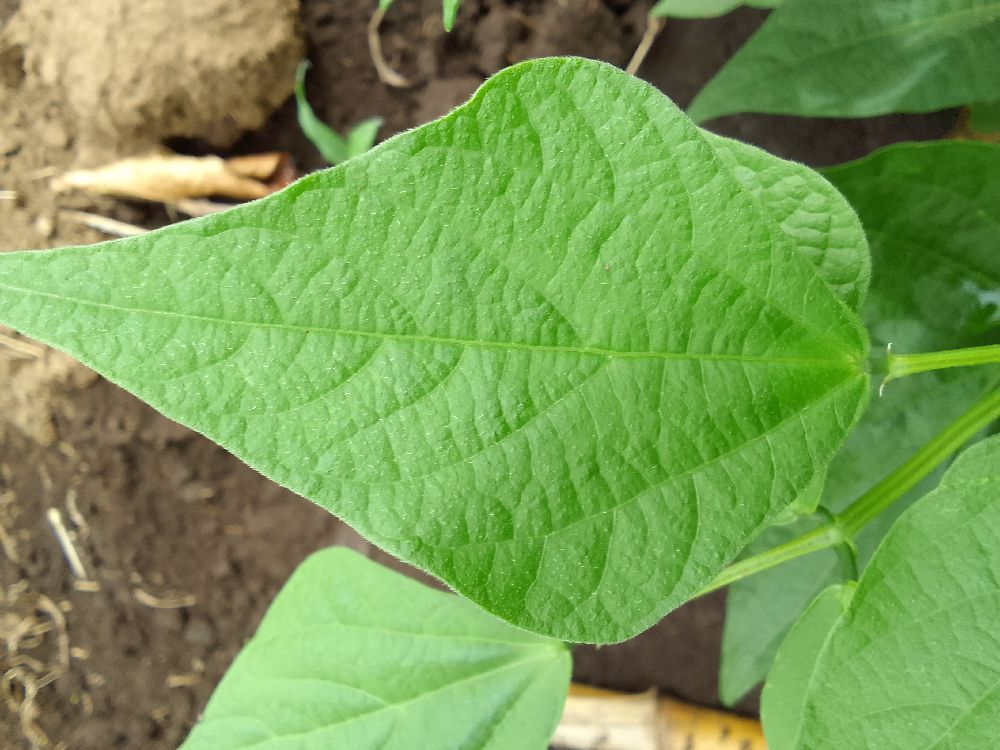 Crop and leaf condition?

common bean, healthy
